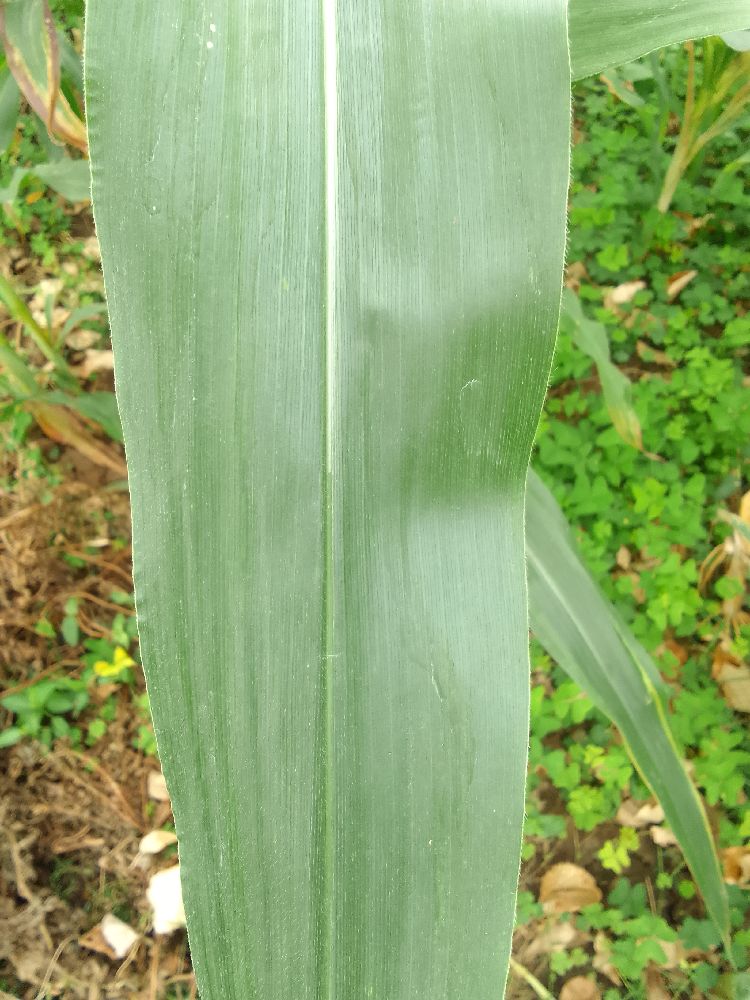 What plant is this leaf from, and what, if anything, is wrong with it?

maize, healthy
